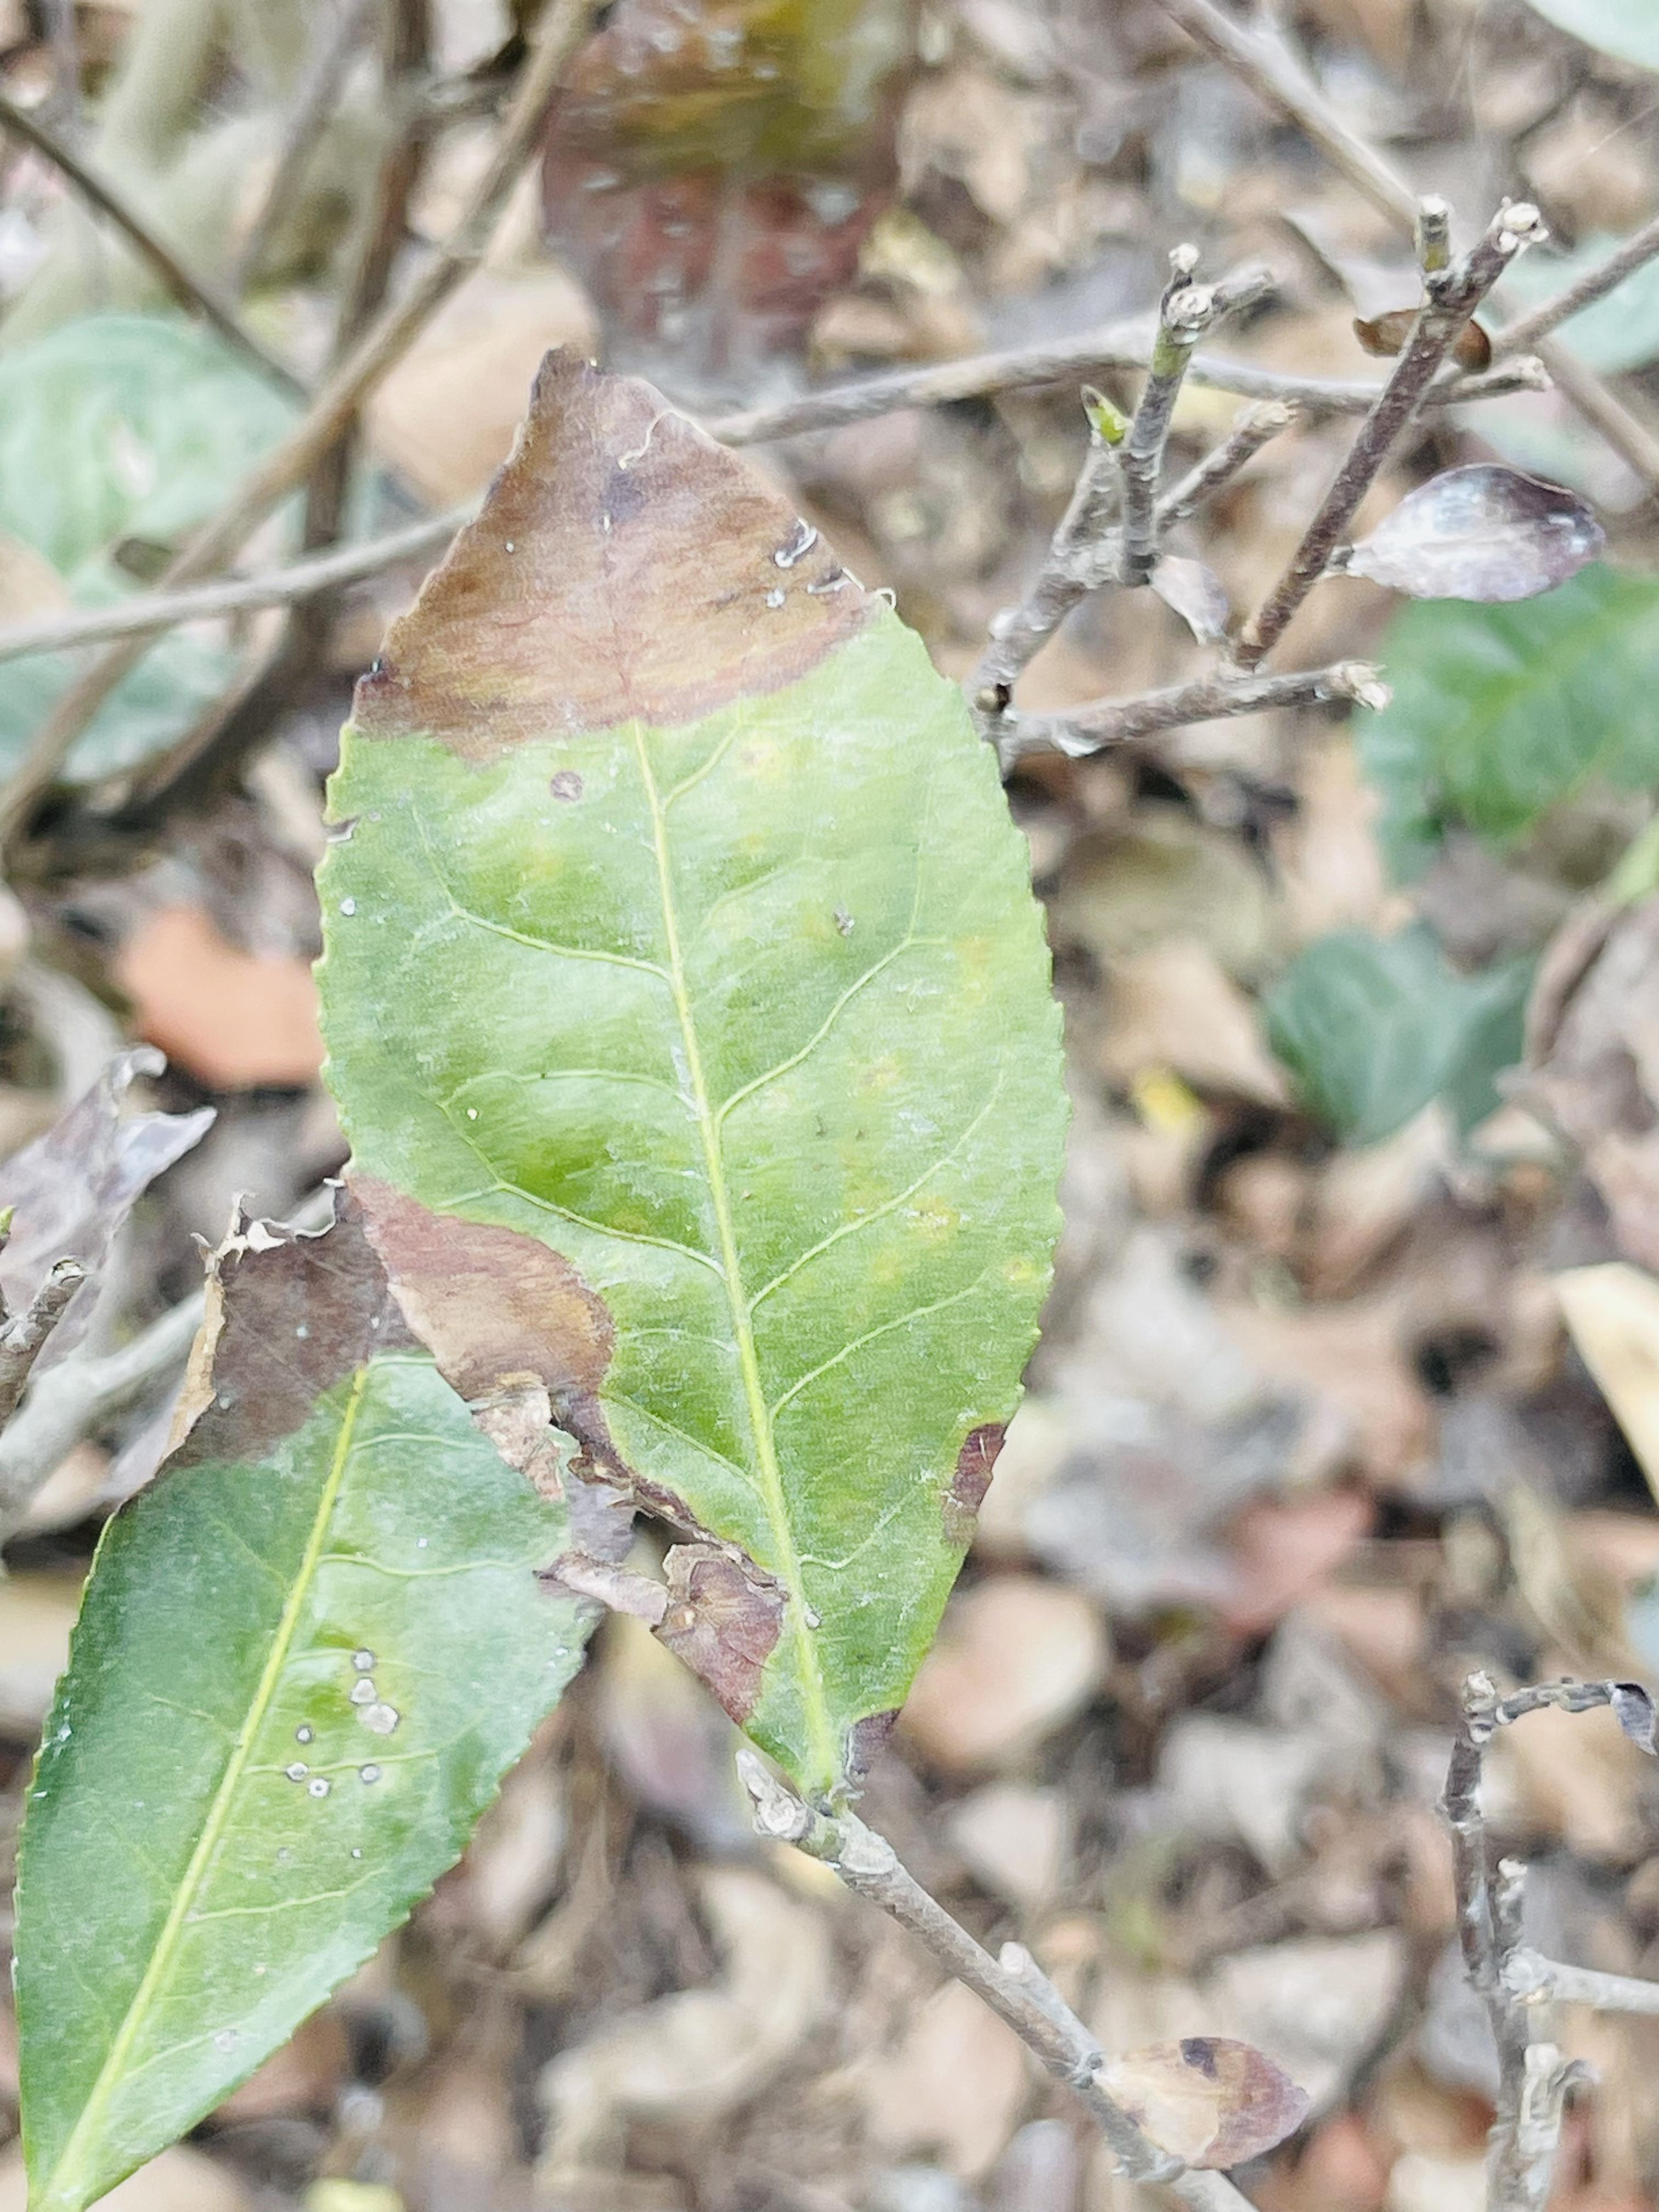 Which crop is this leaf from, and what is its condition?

tea, blight
